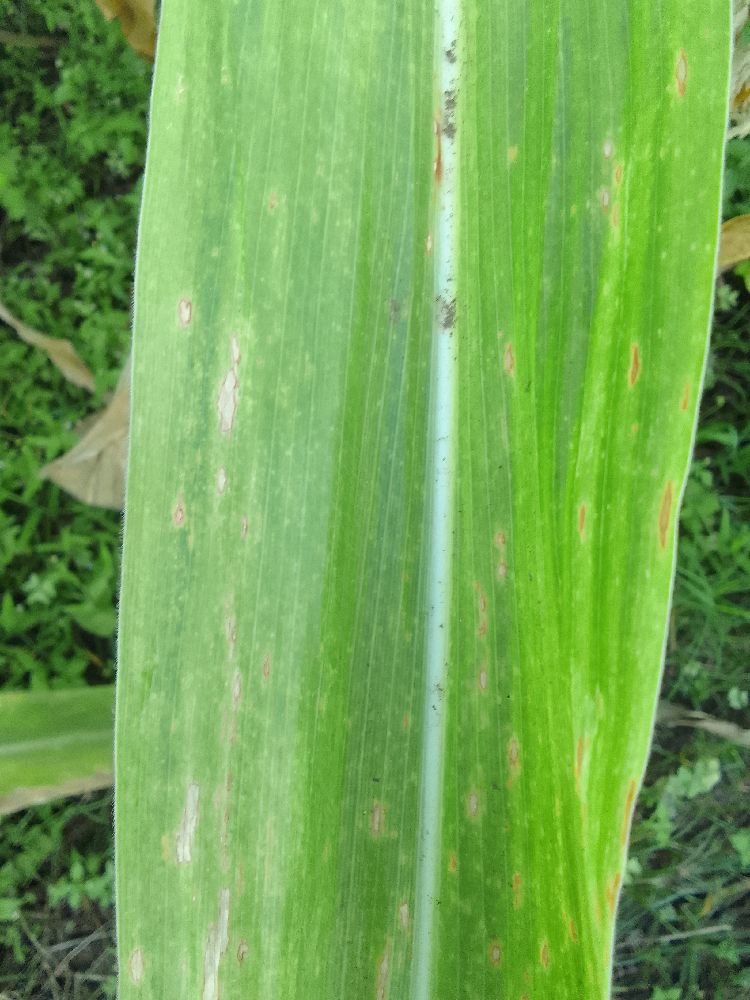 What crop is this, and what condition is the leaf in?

maize, maize lethal necrosis
